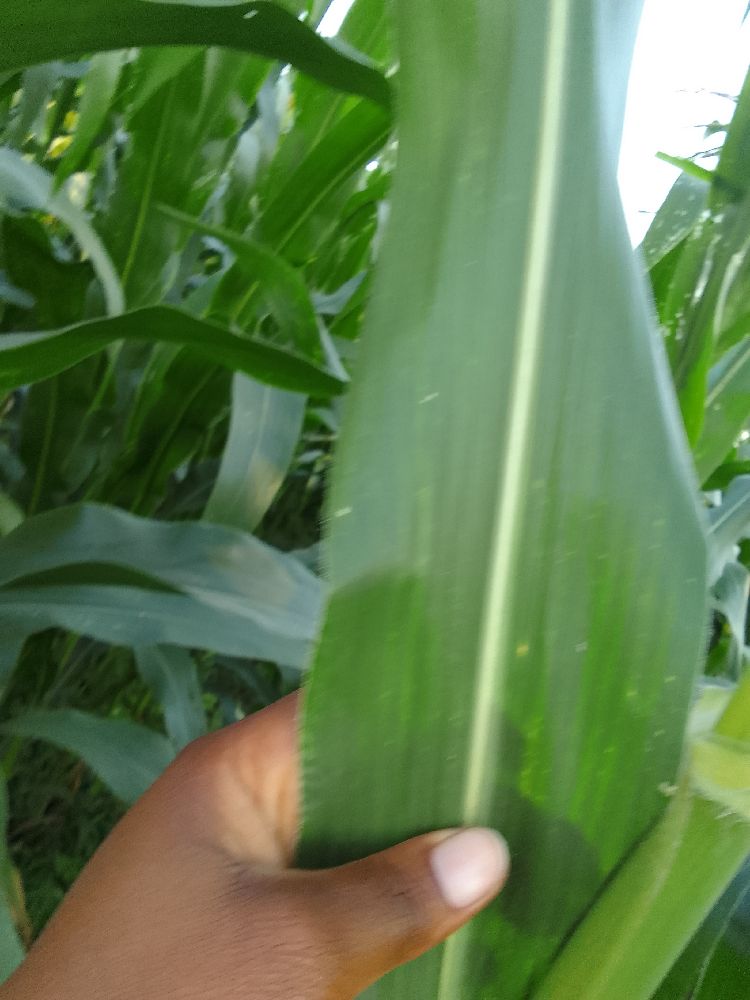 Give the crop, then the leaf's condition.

maize, healthy
